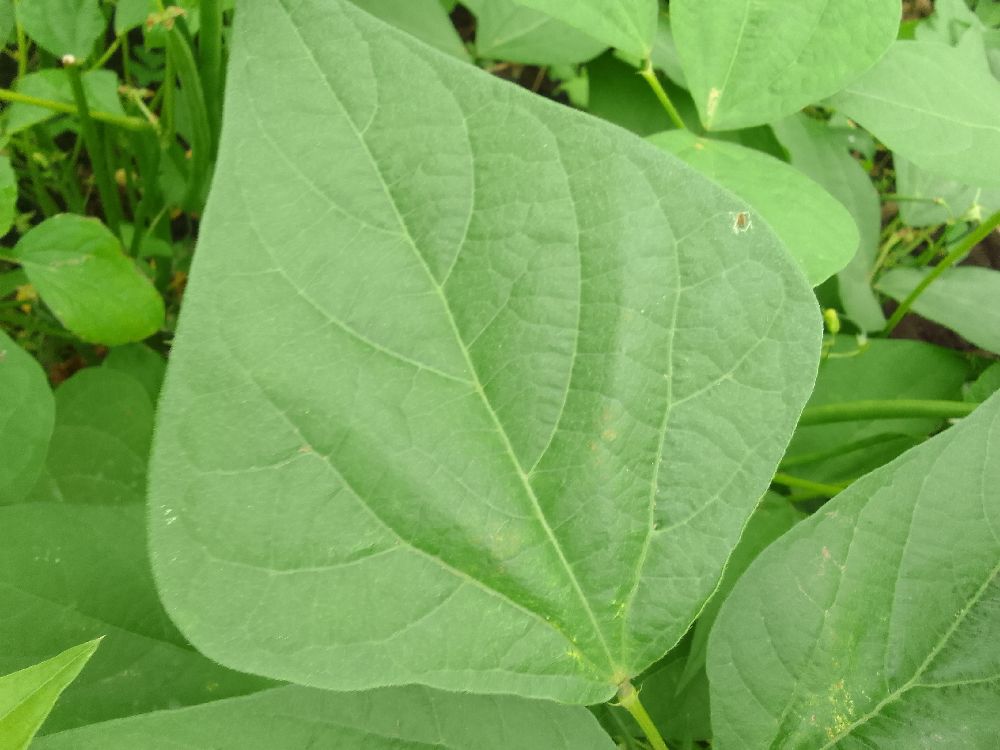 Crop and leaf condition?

common bean, healthy
